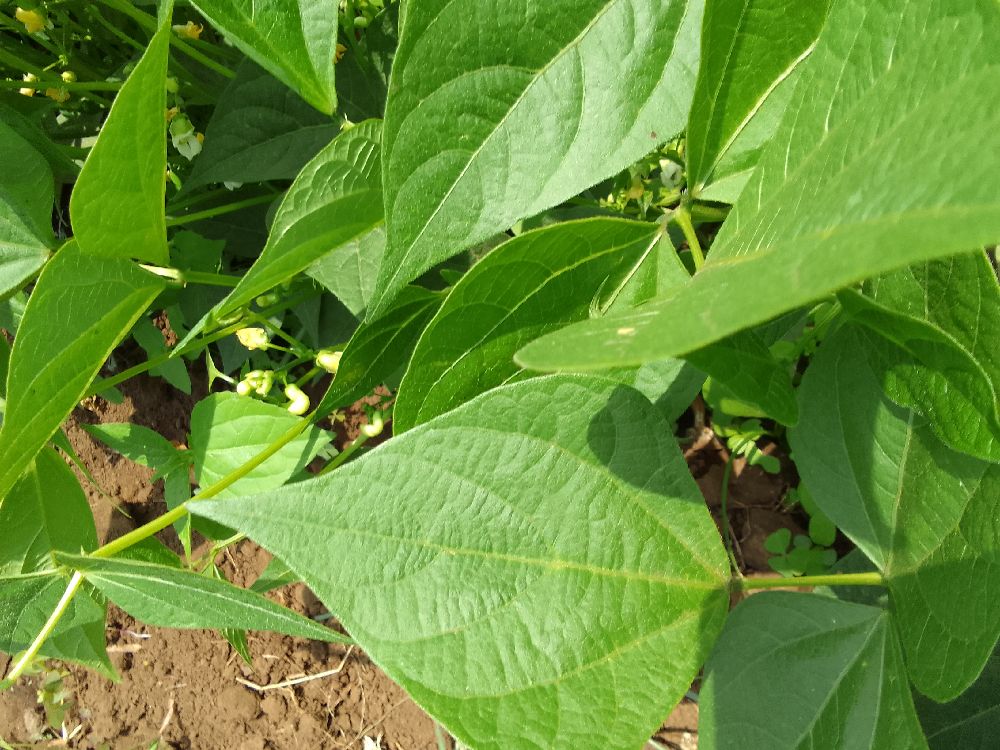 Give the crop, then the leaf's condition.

common bean, healthy
